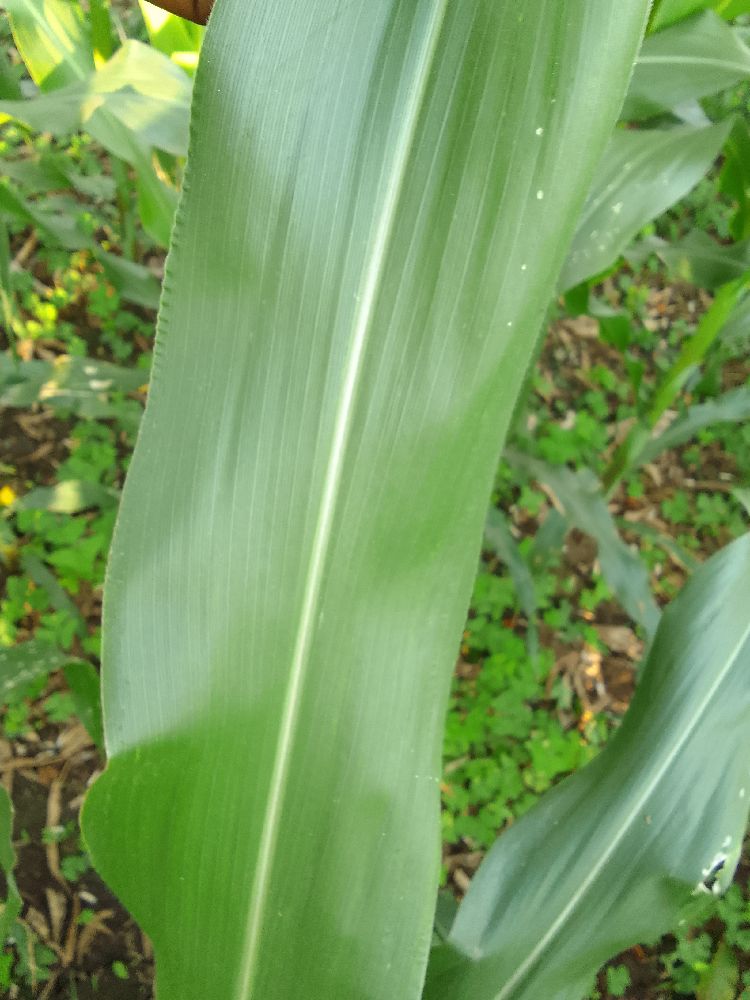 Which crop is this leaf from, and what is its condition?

maize, healthy
